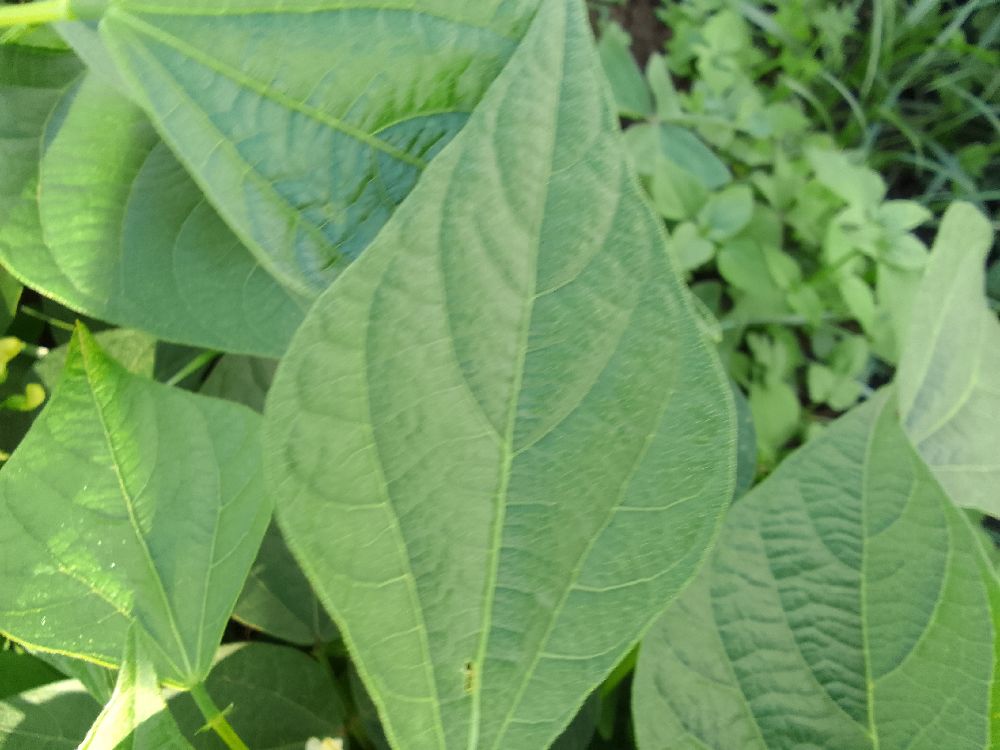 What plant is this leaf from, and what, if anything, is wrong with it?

common bean, healthy
